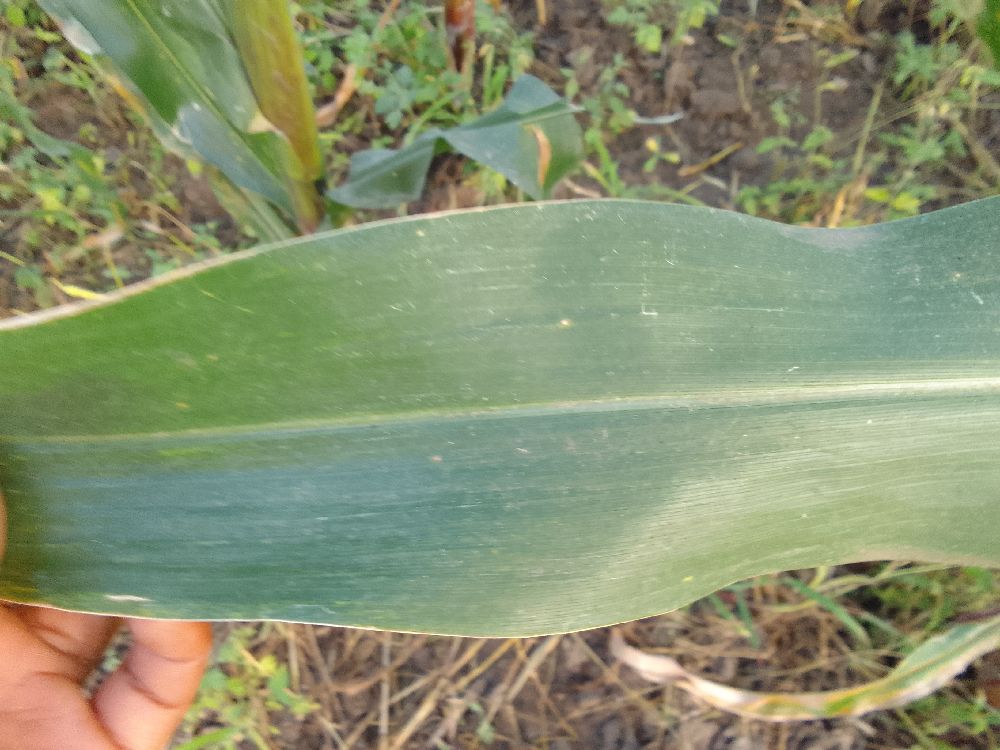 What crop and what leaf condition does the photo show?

maize, healthy
